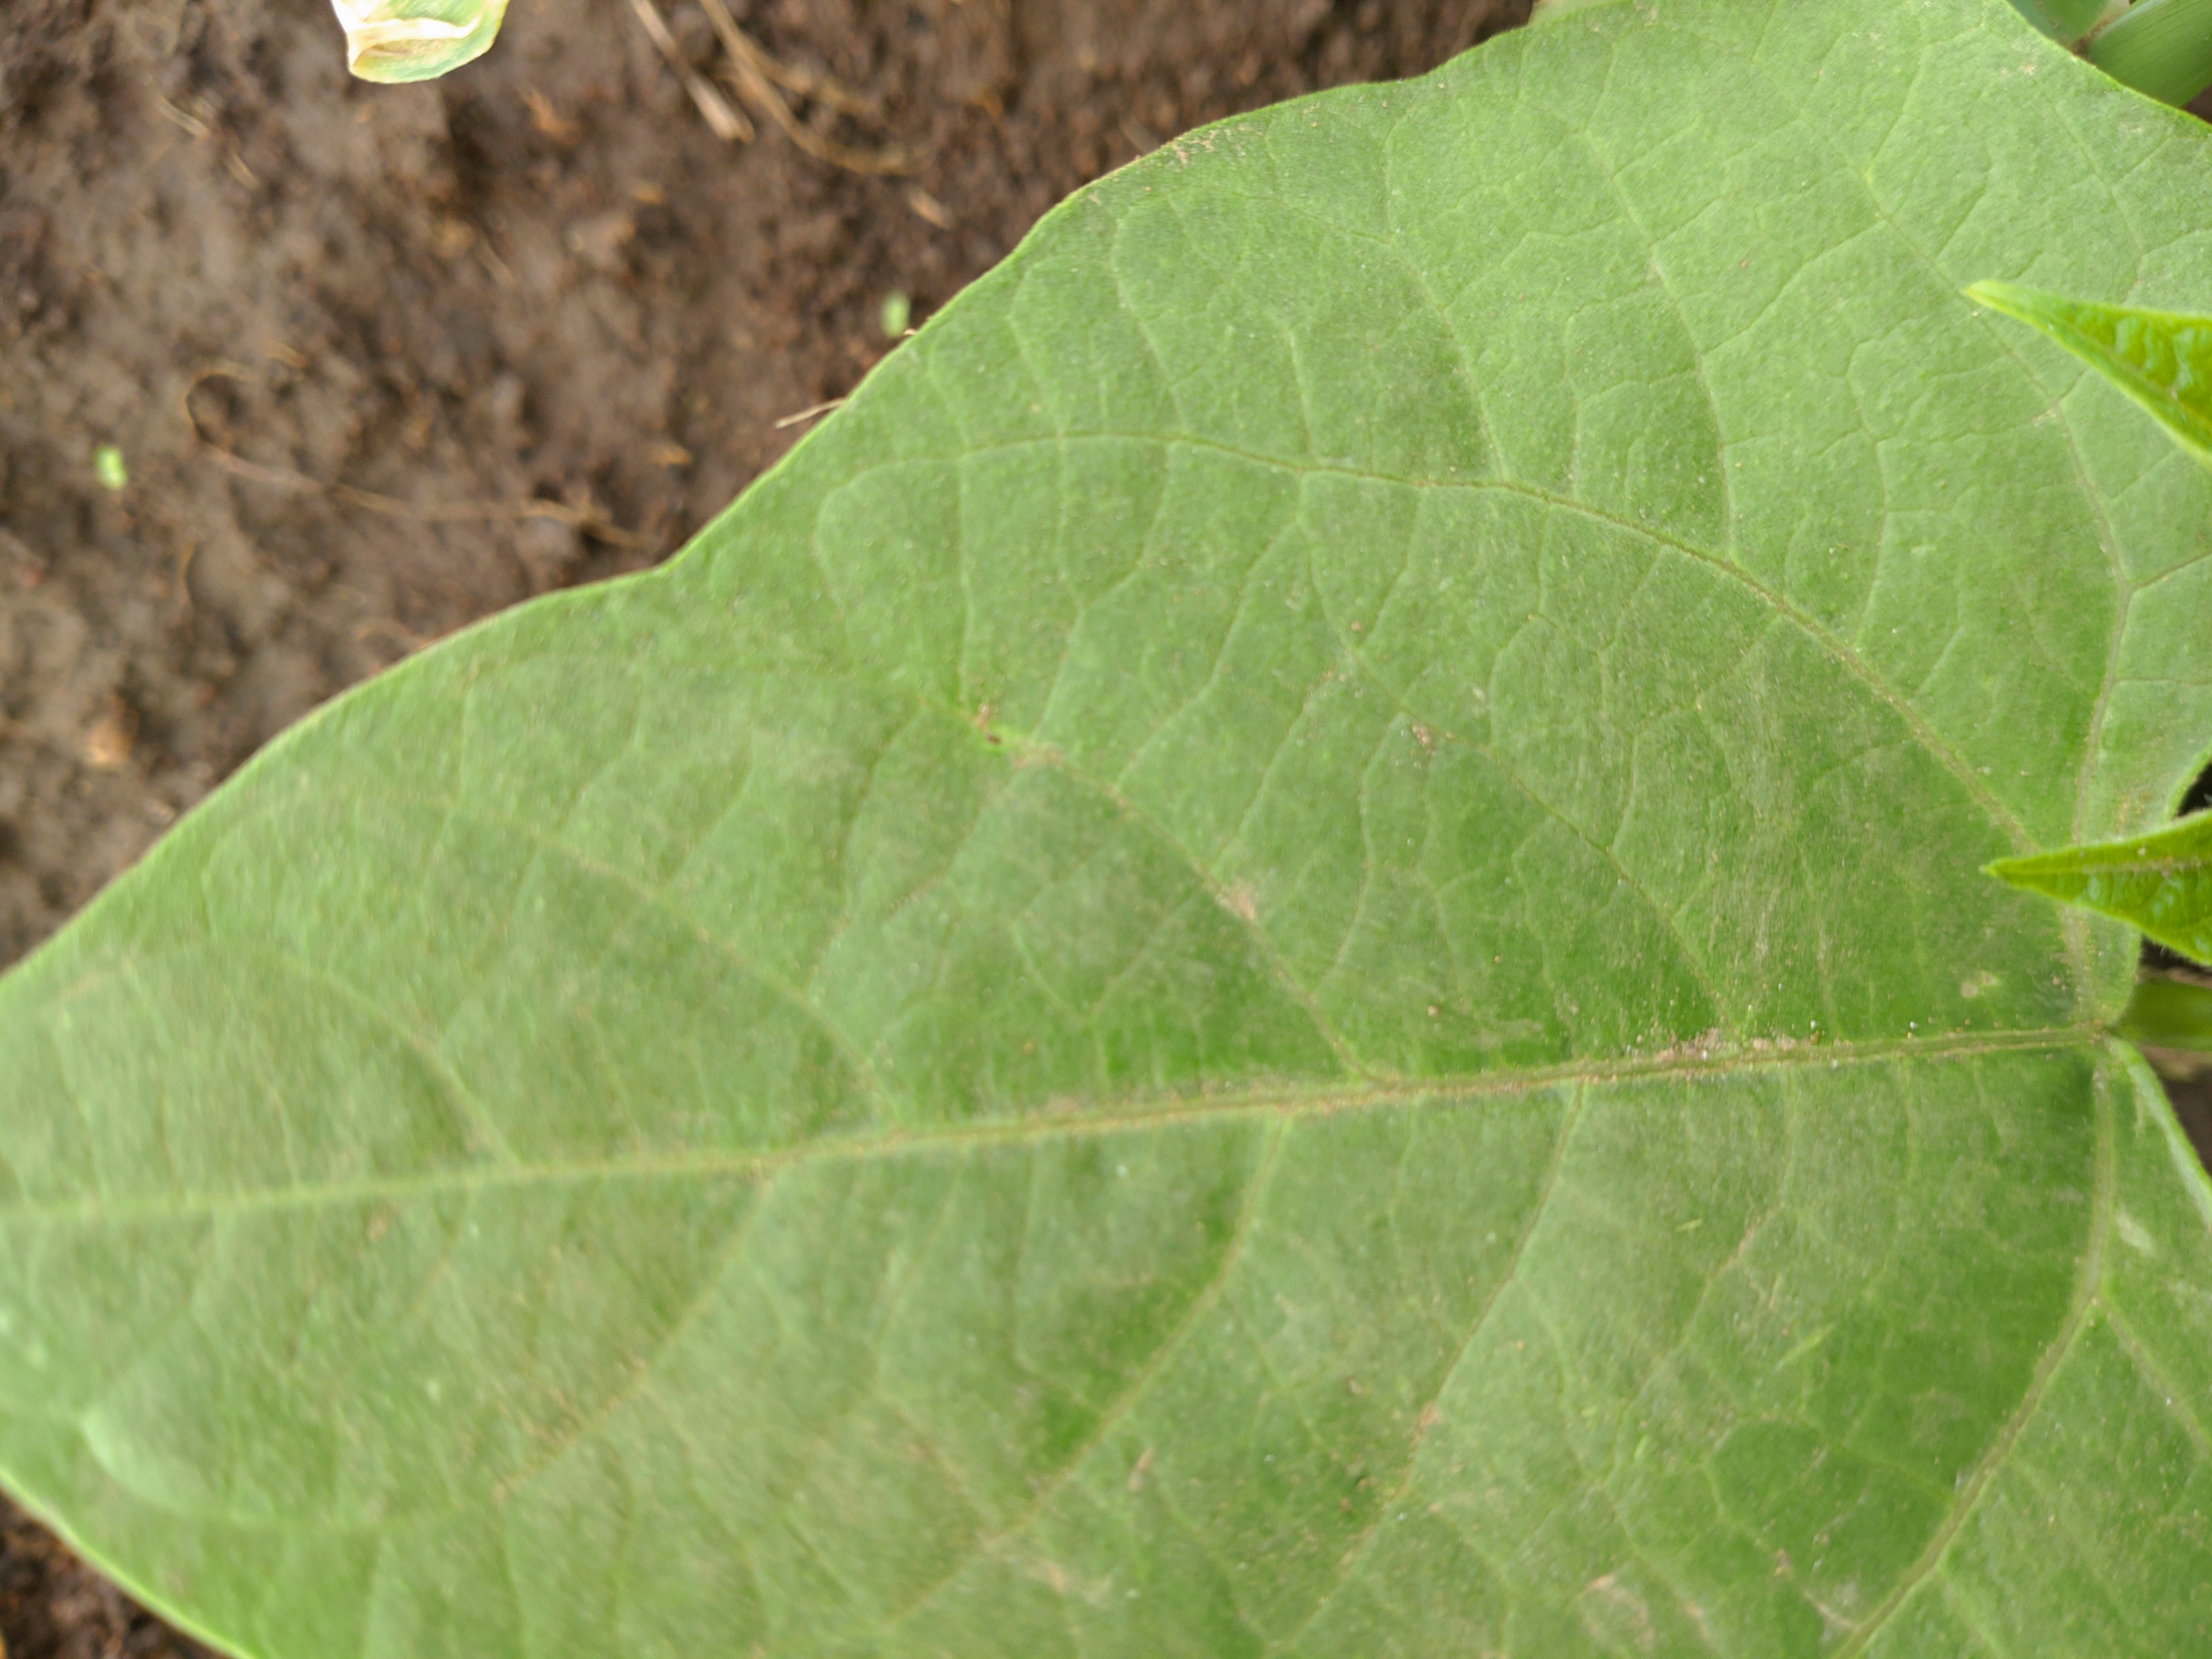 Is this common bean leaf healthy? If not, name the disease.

healthy
